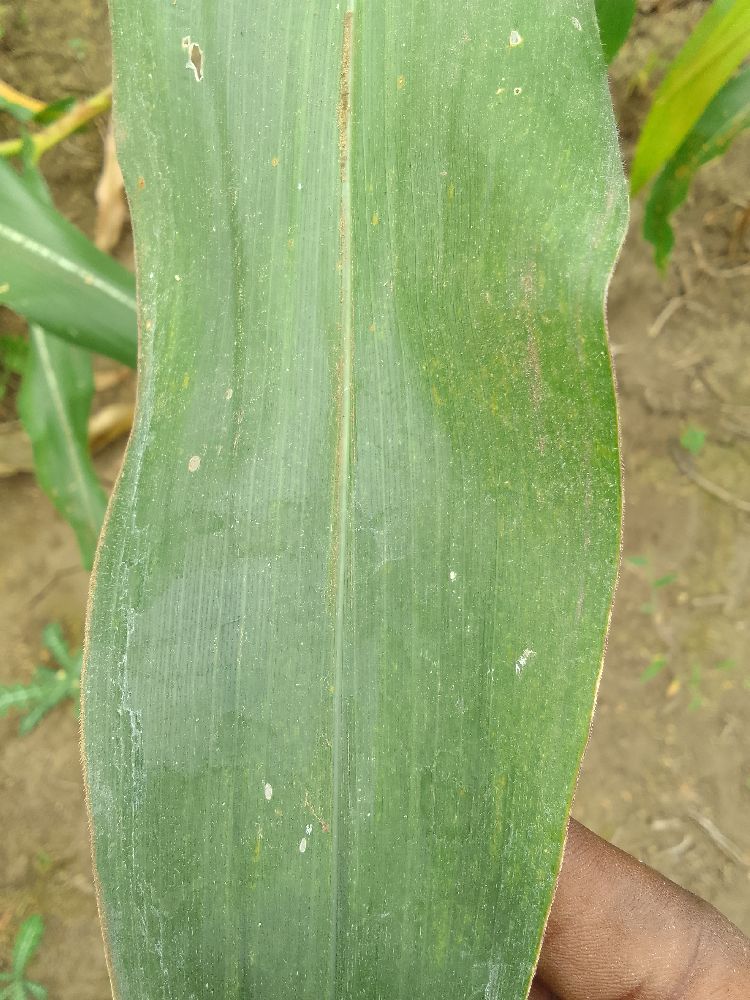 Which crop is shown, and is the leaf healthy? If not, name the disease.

maize, healthy
